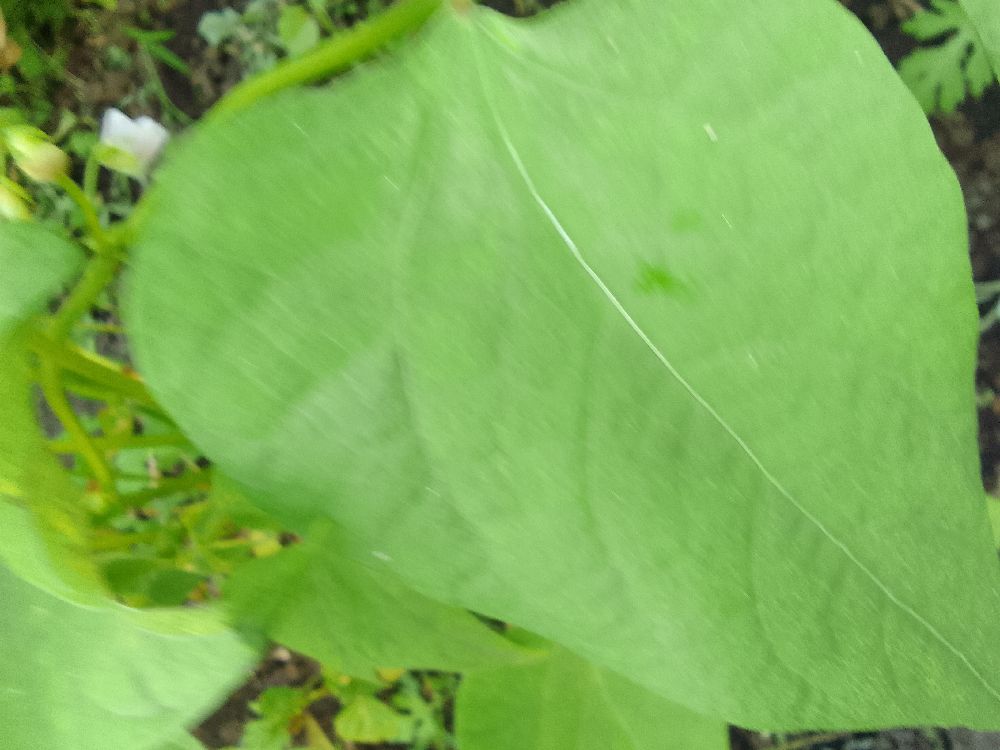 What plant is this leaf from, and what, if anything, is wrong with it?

common bean, healthy
